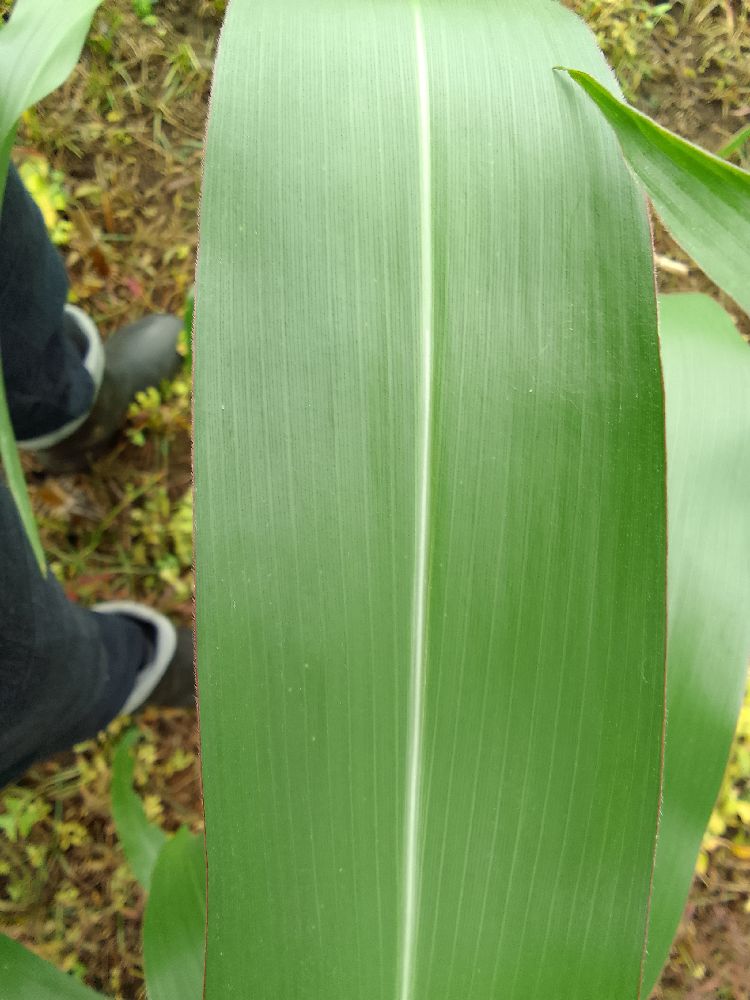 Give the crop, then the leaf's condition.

maize, healthy
